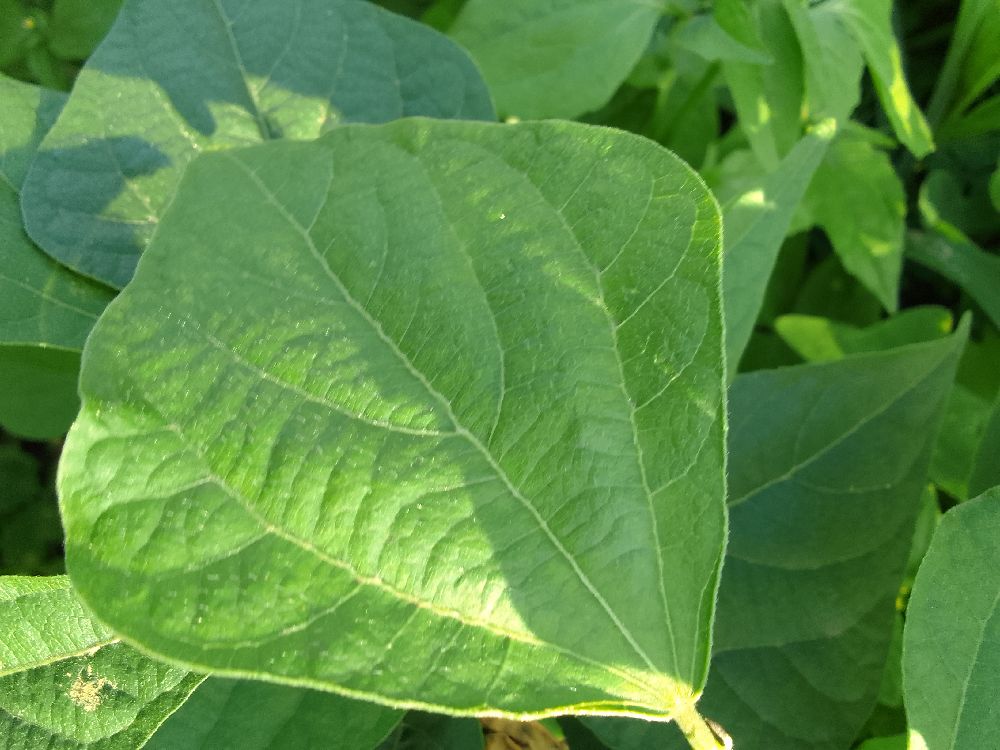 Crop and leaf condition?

common bean, healthy
